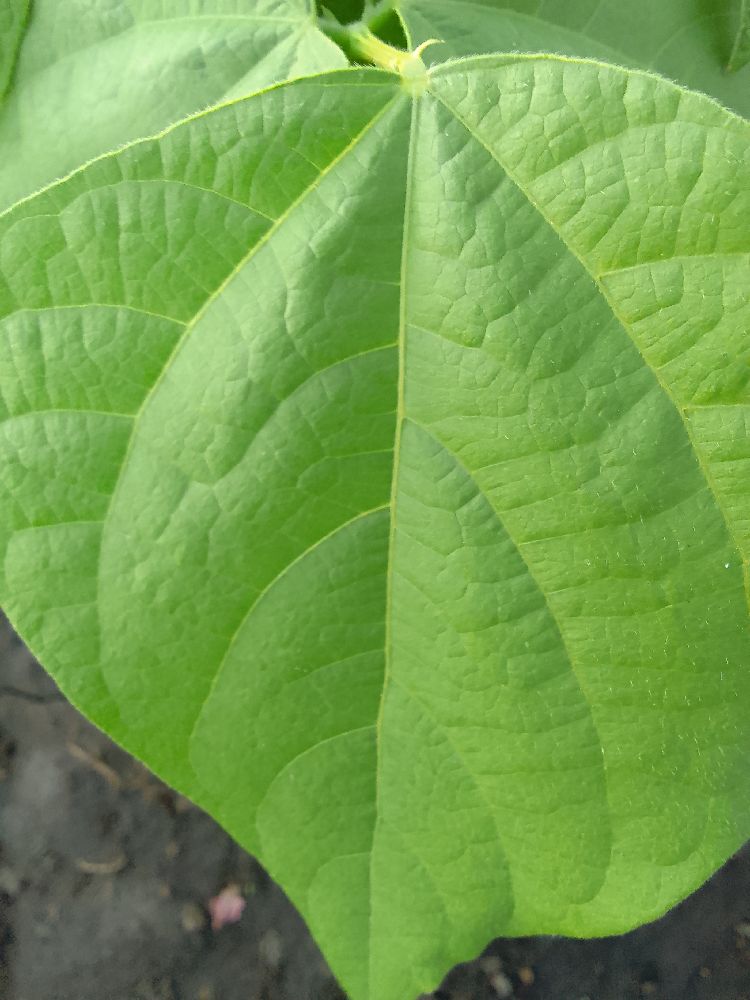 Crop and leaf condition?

common bean, healthy
